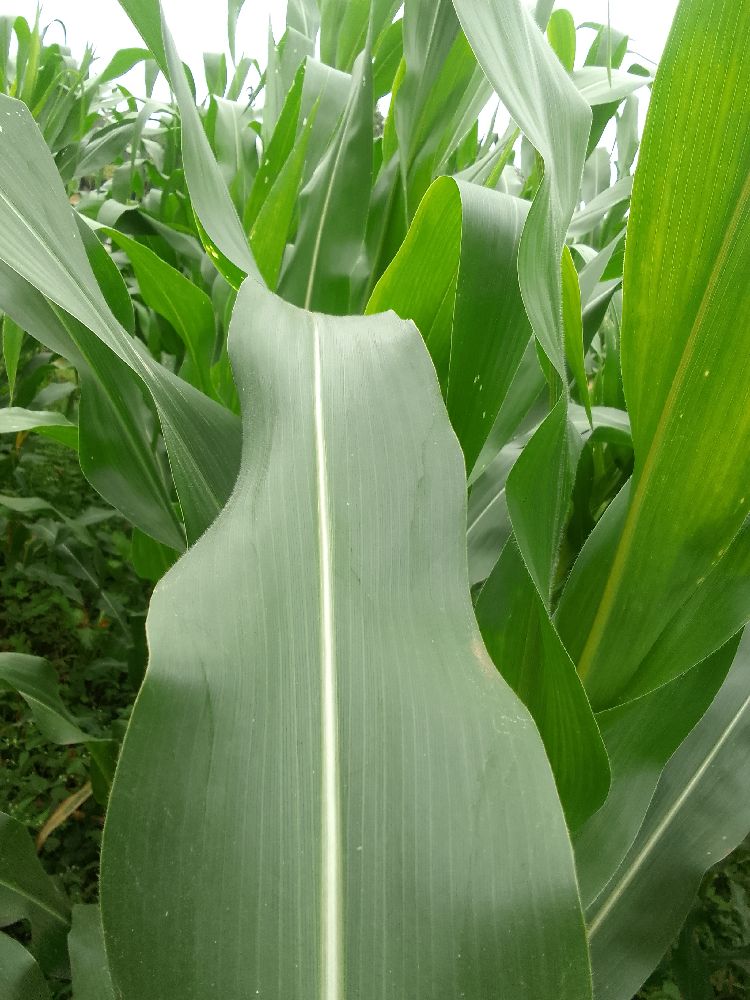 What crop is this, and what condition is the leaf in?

maize, healthy
